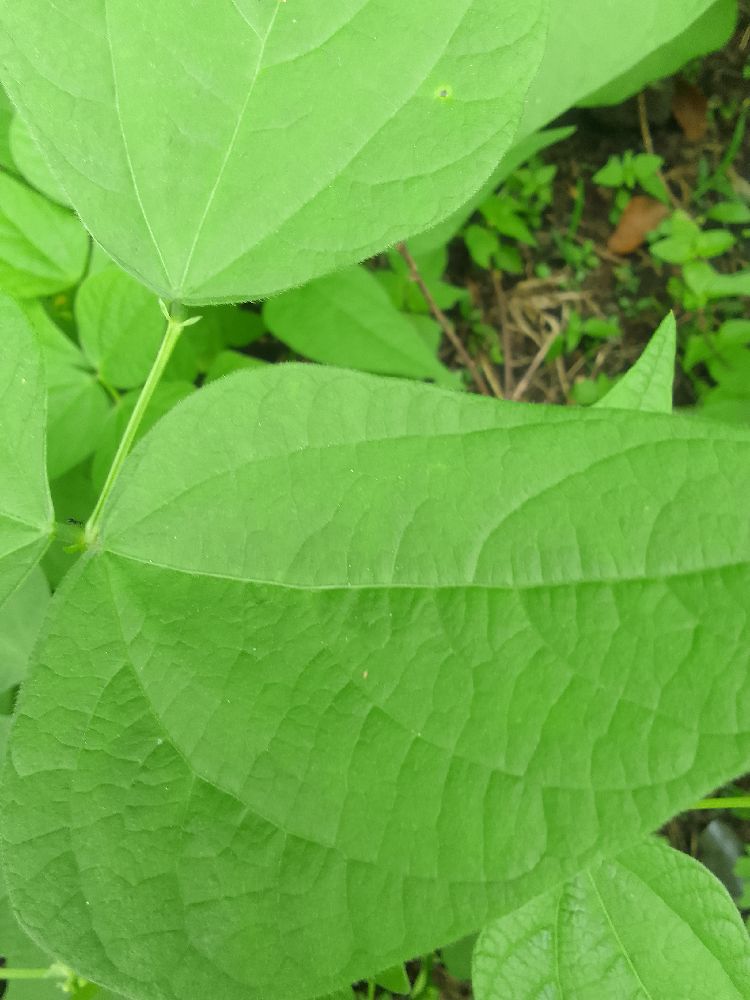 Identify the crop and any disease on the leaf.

common bean, healthy
